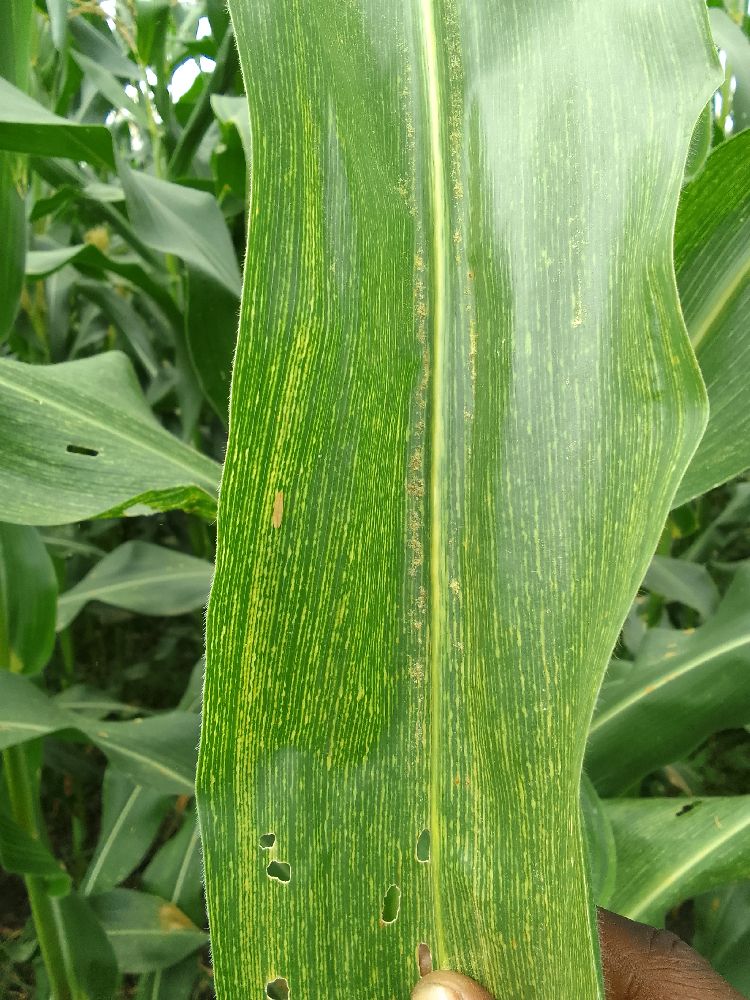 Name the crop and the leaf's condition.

maize, maize streak virus
